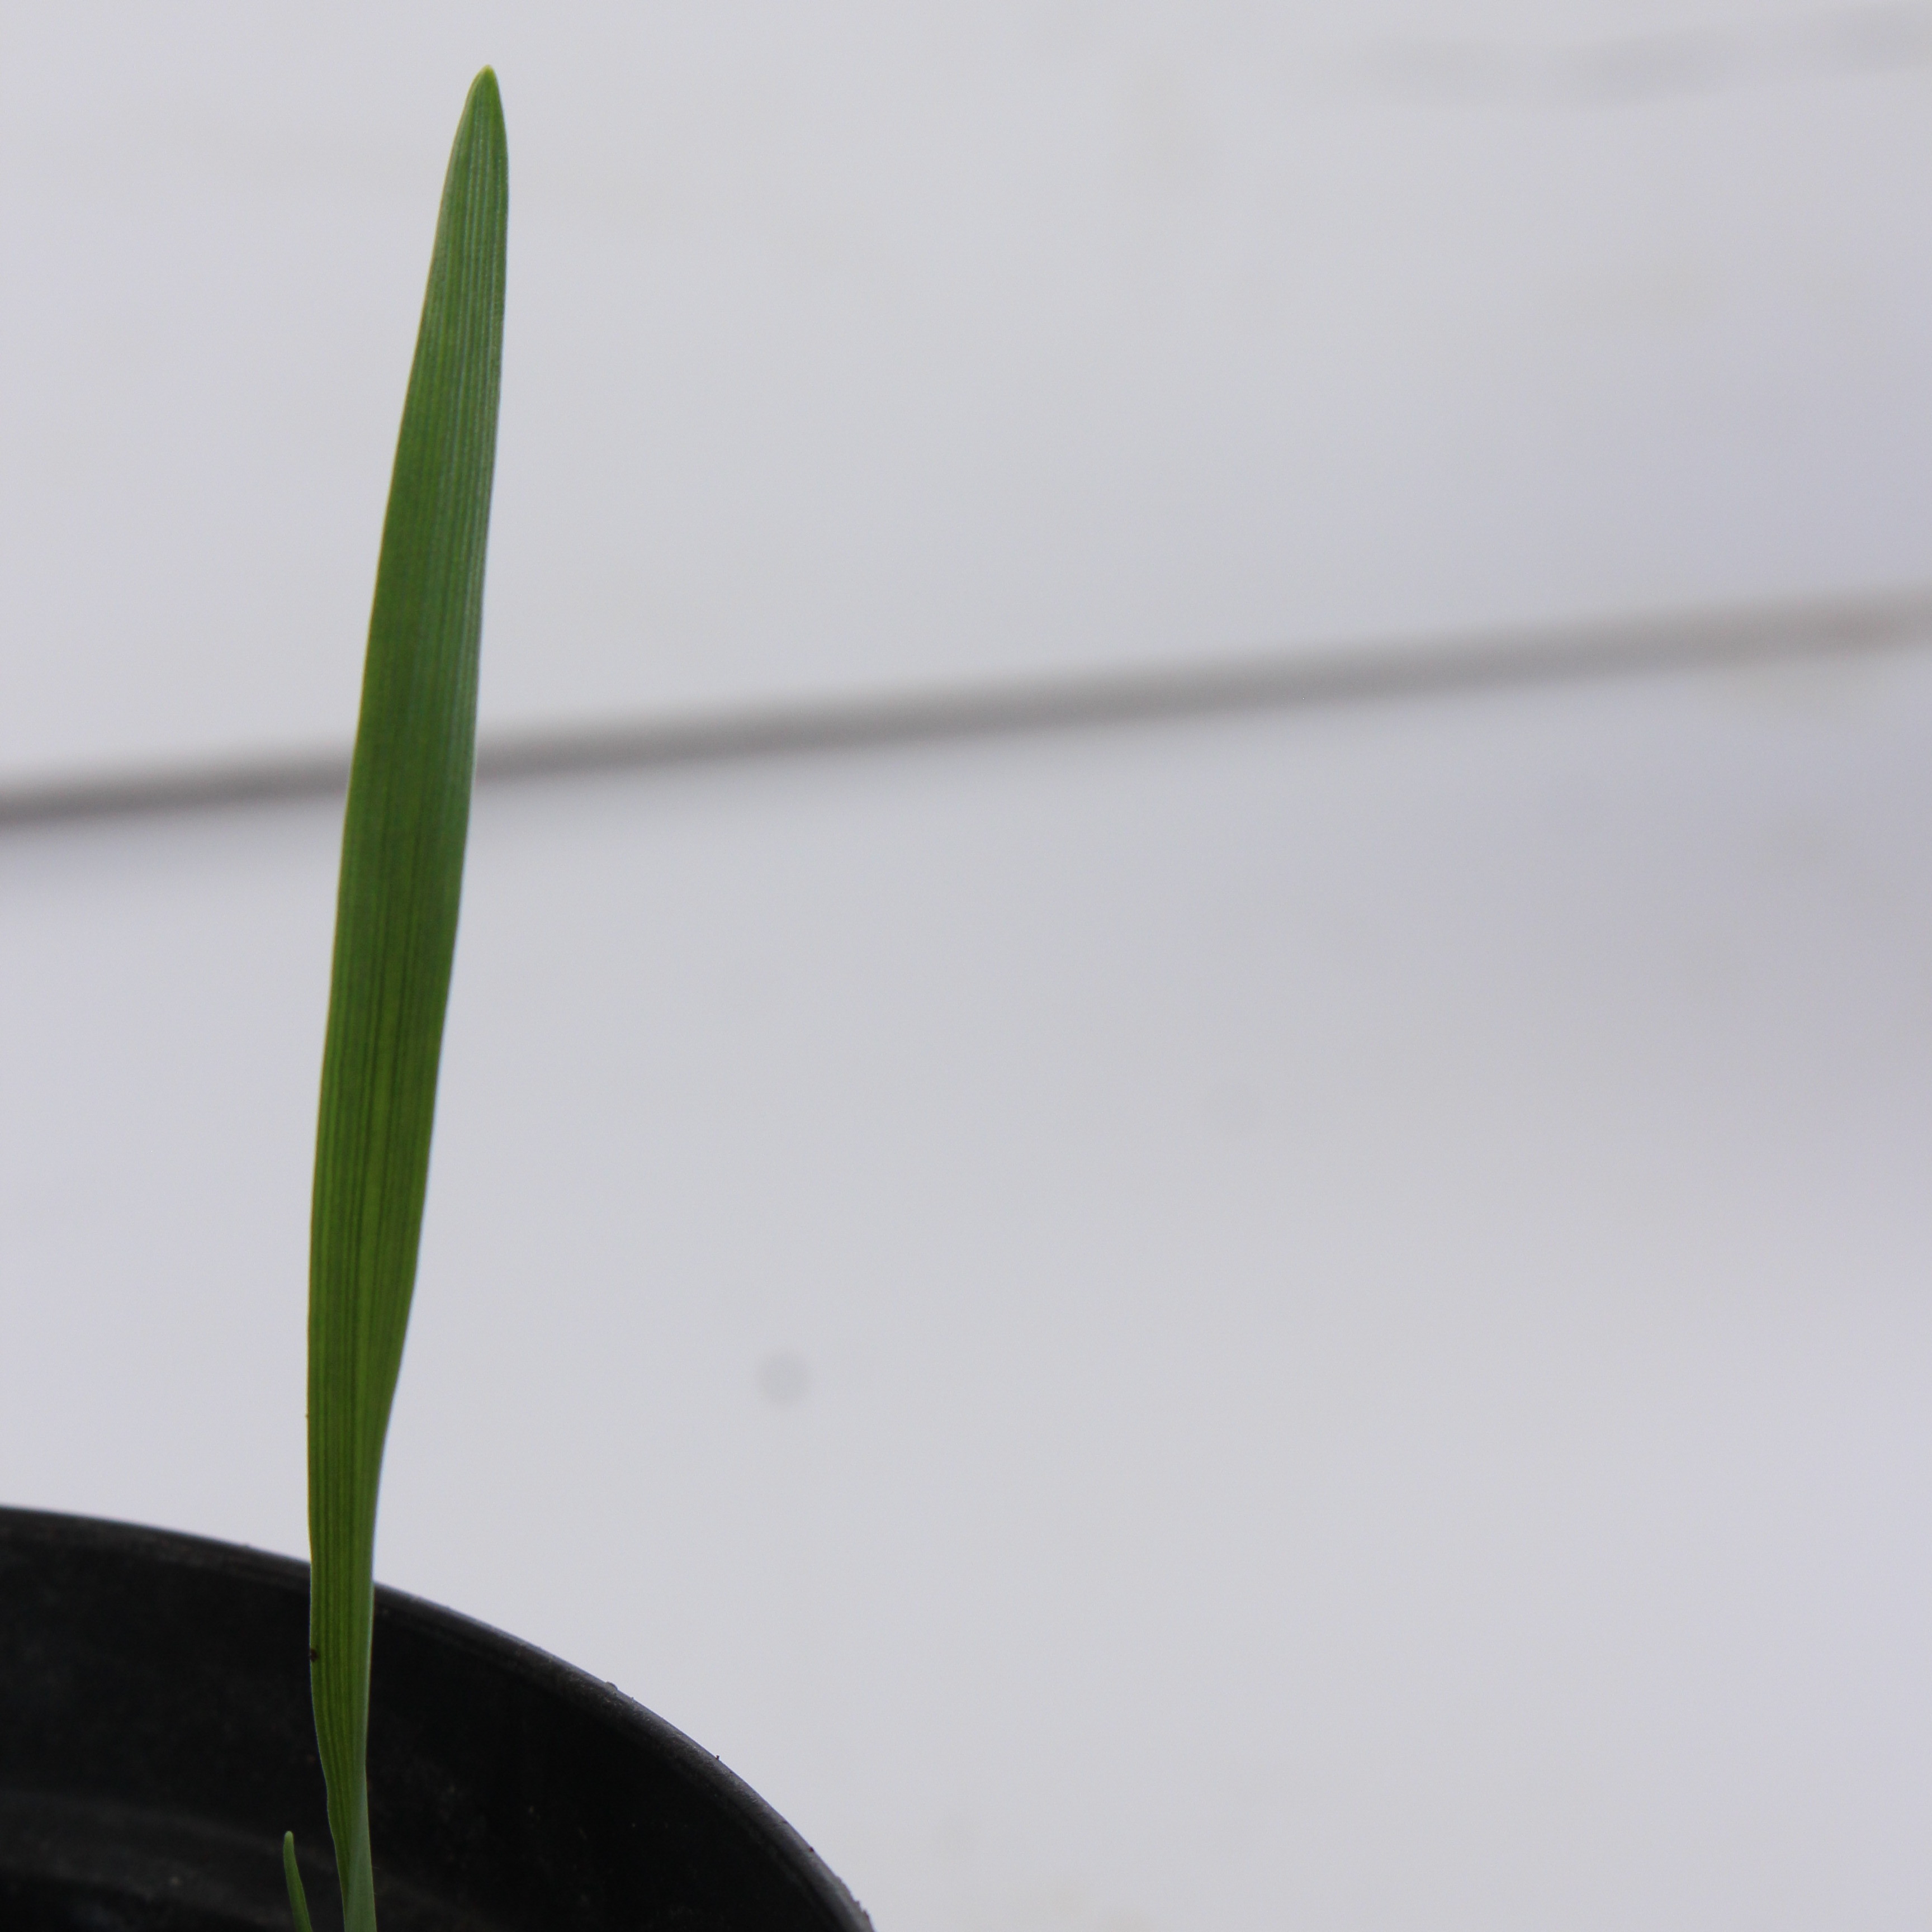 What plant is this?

Avena sterilis
